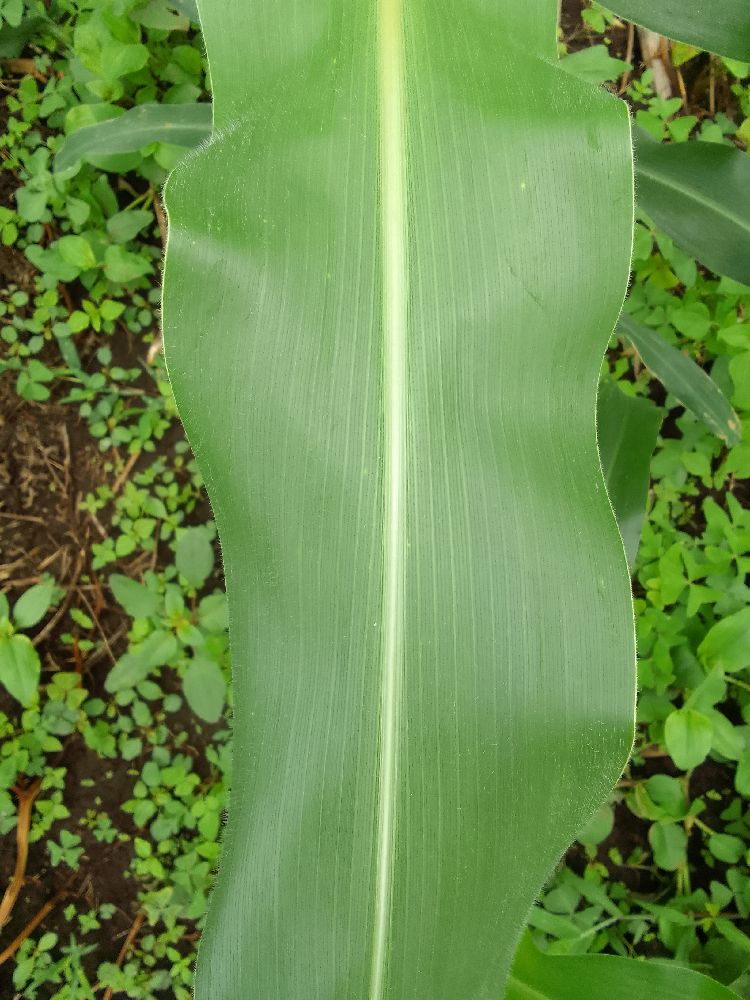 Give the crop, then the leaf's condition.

maize, healthy
